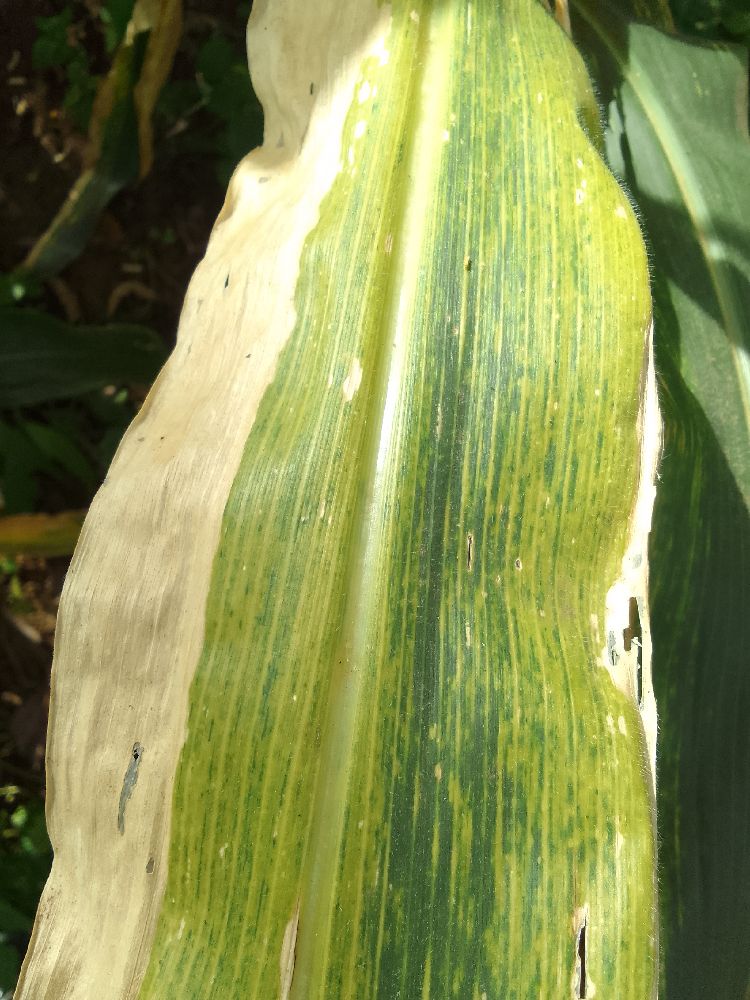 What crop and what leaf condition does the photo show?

maize, maize lethal necrosis
